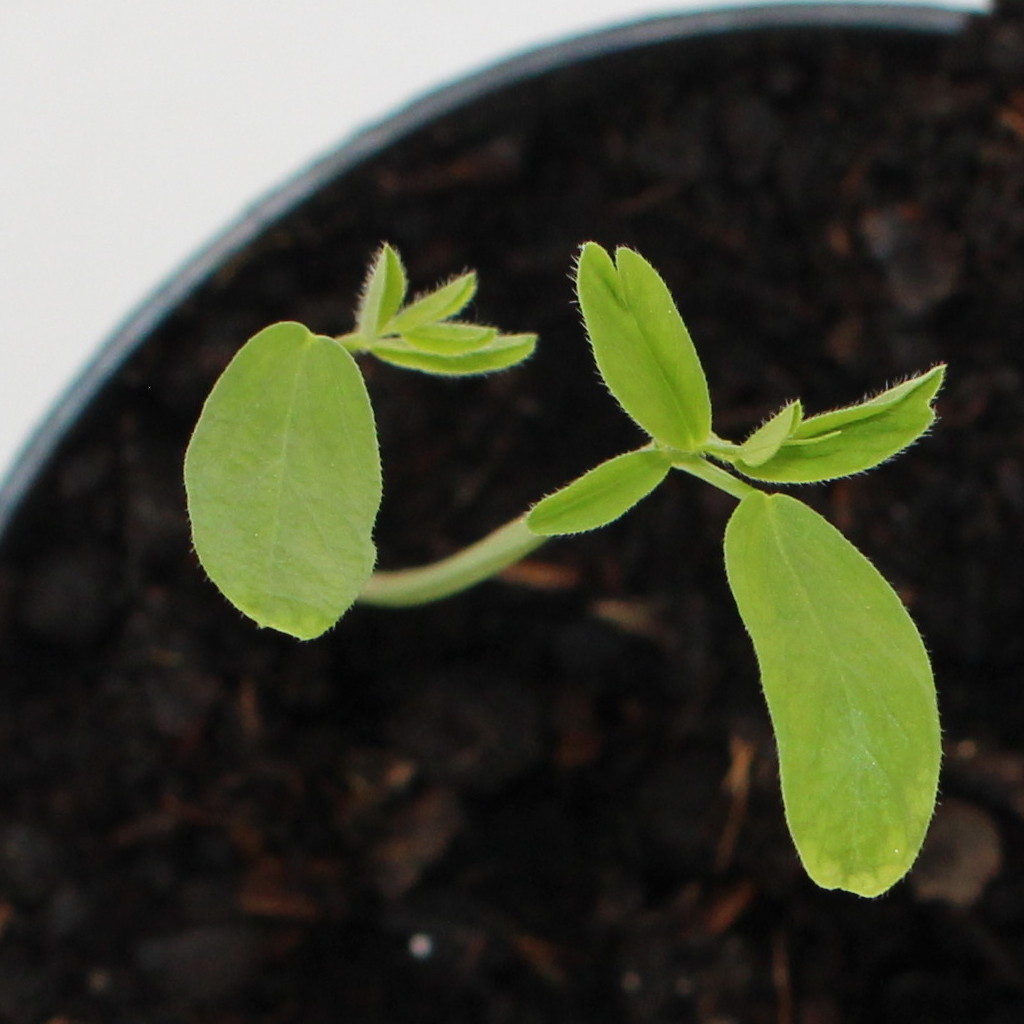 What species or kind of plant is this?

Vicia sativa
